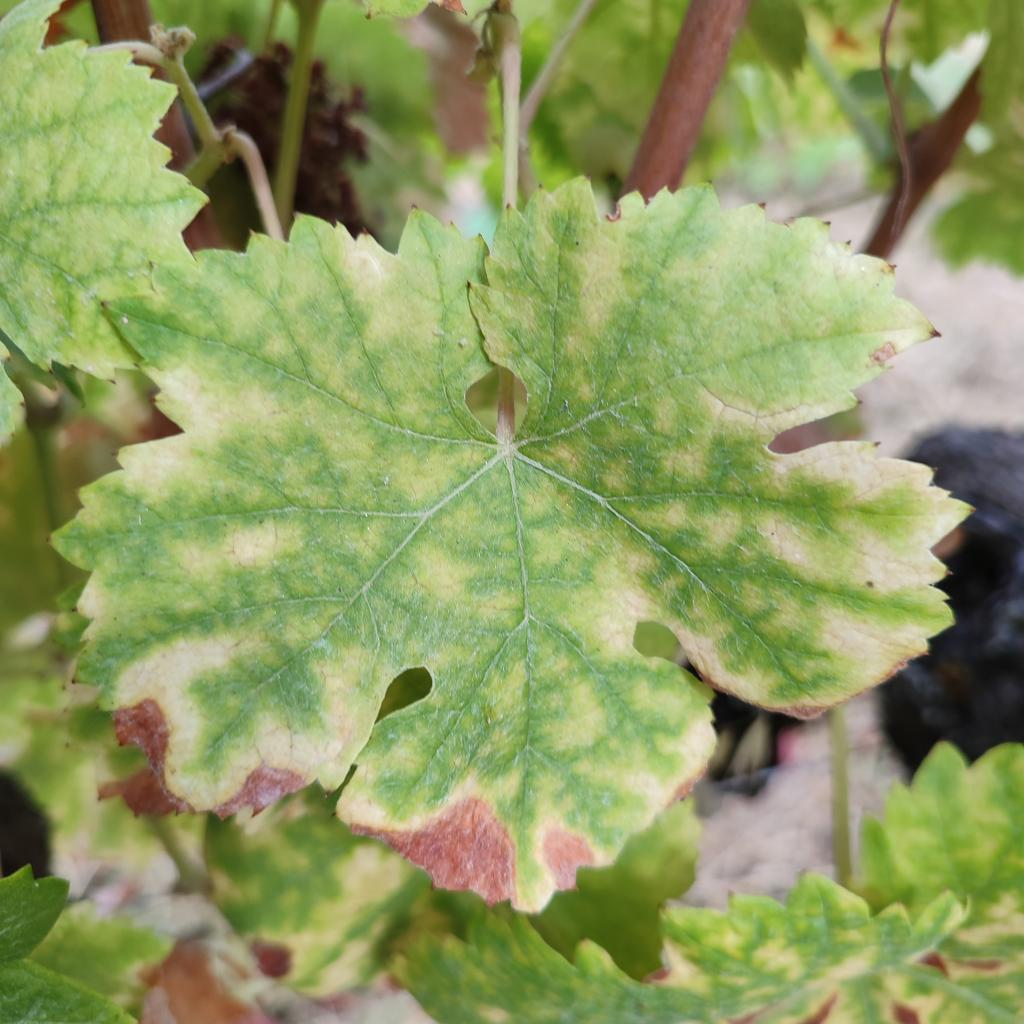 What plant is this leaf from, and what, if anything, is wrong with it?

grapevine, esca complex
